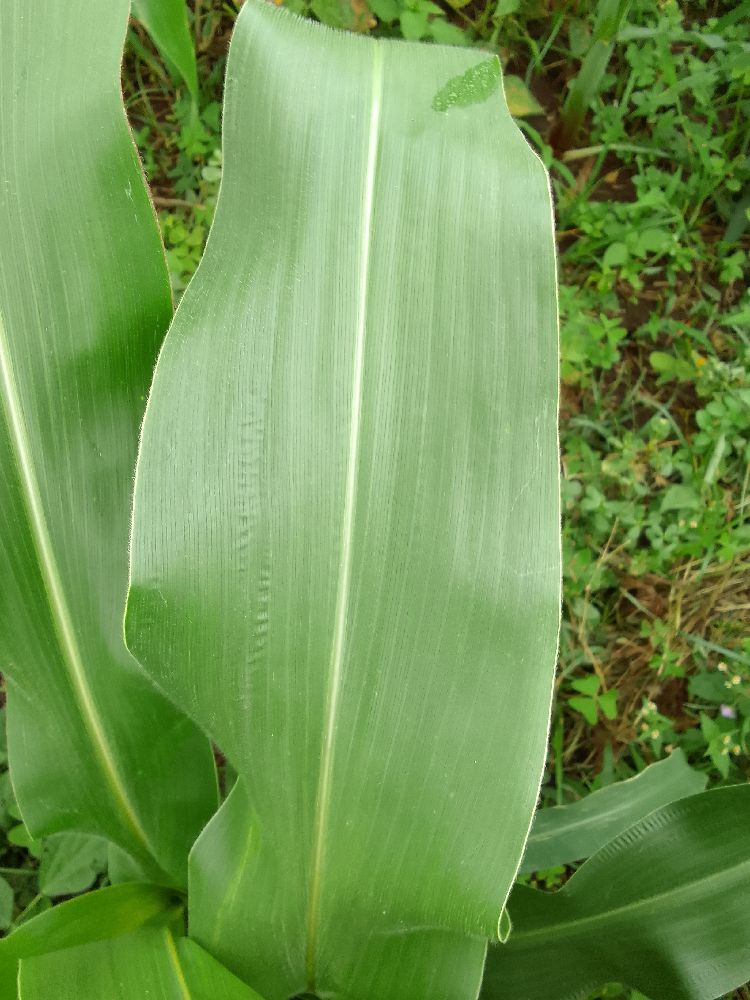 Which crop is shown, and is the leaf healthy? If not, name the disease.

maize, healthy
